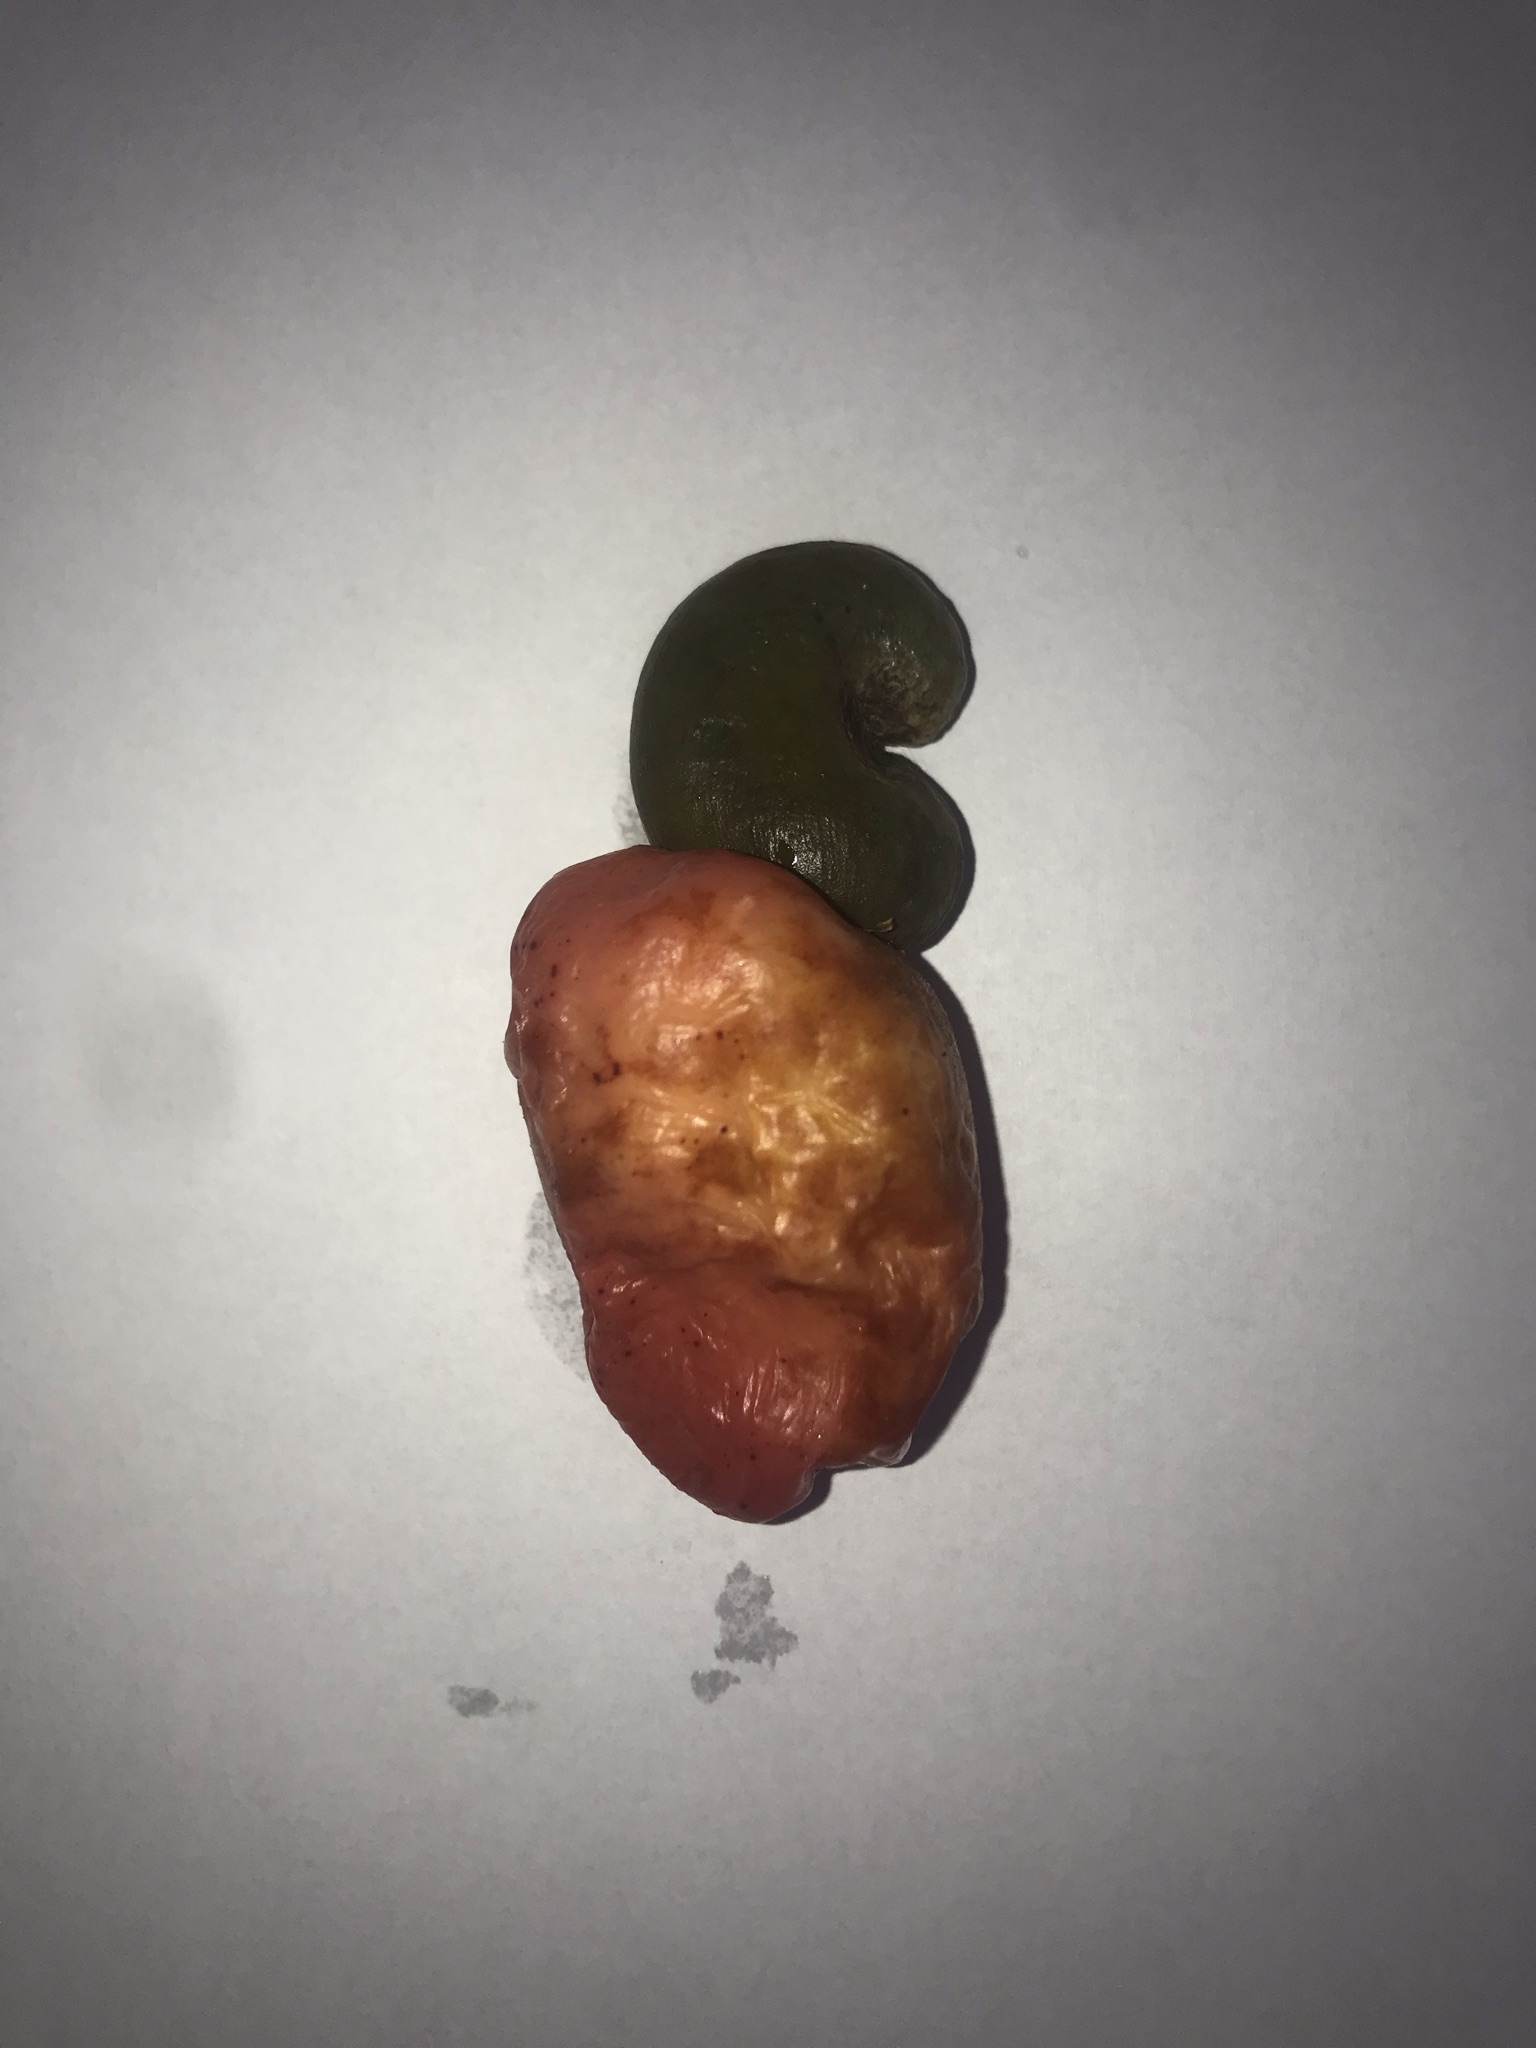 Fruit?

caju vermelho
